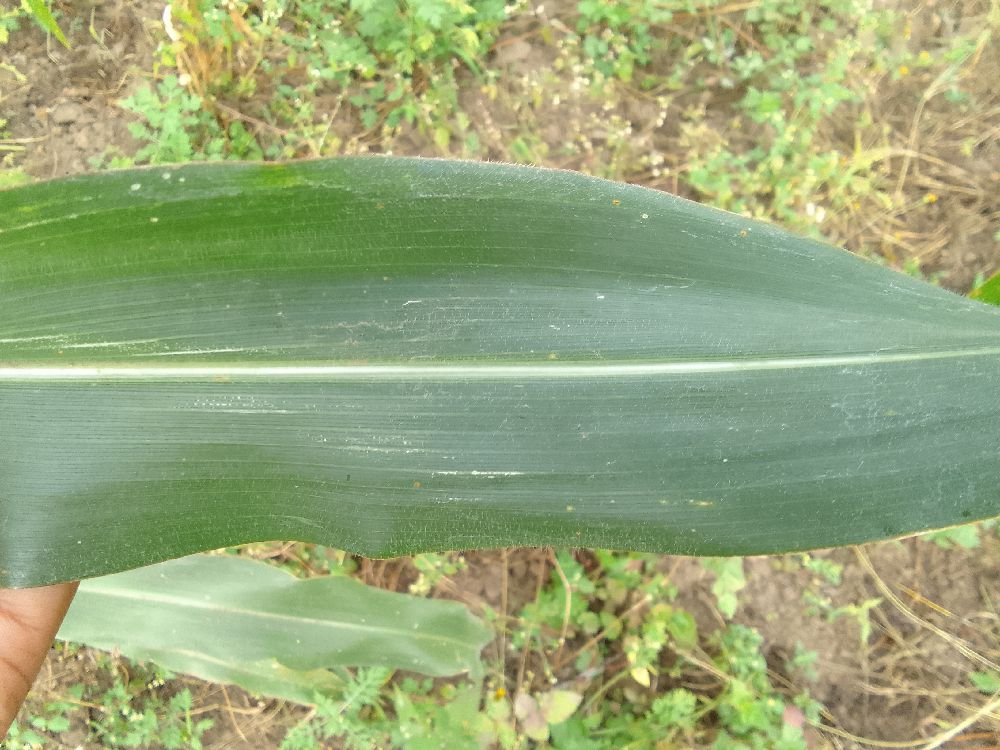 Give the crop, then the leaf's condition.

maize, healthy
